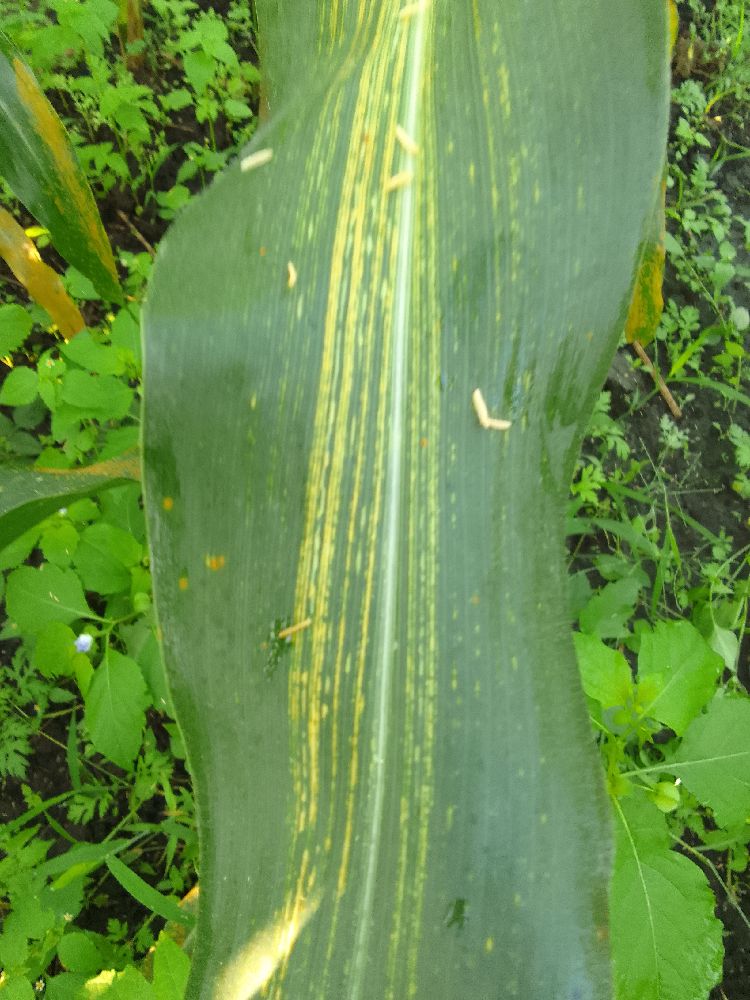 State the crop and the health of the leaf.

maize, maize streak virus
